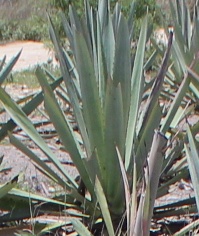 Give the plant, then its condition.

agave, healthy
